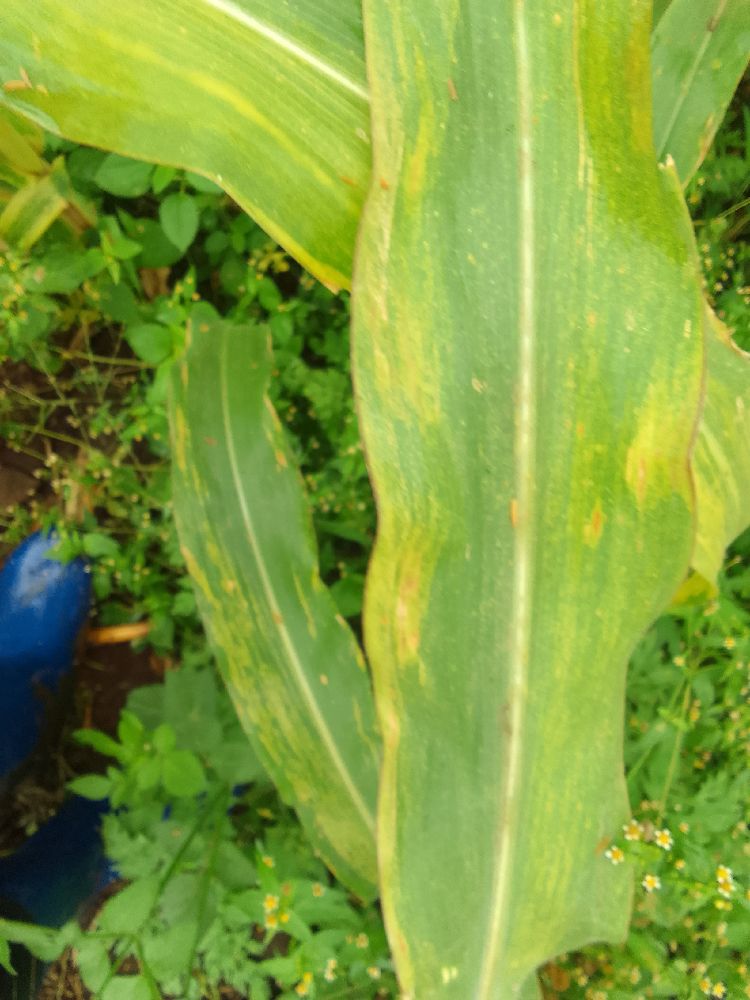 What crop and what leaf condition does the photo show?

maize, maize lethal necrosis
